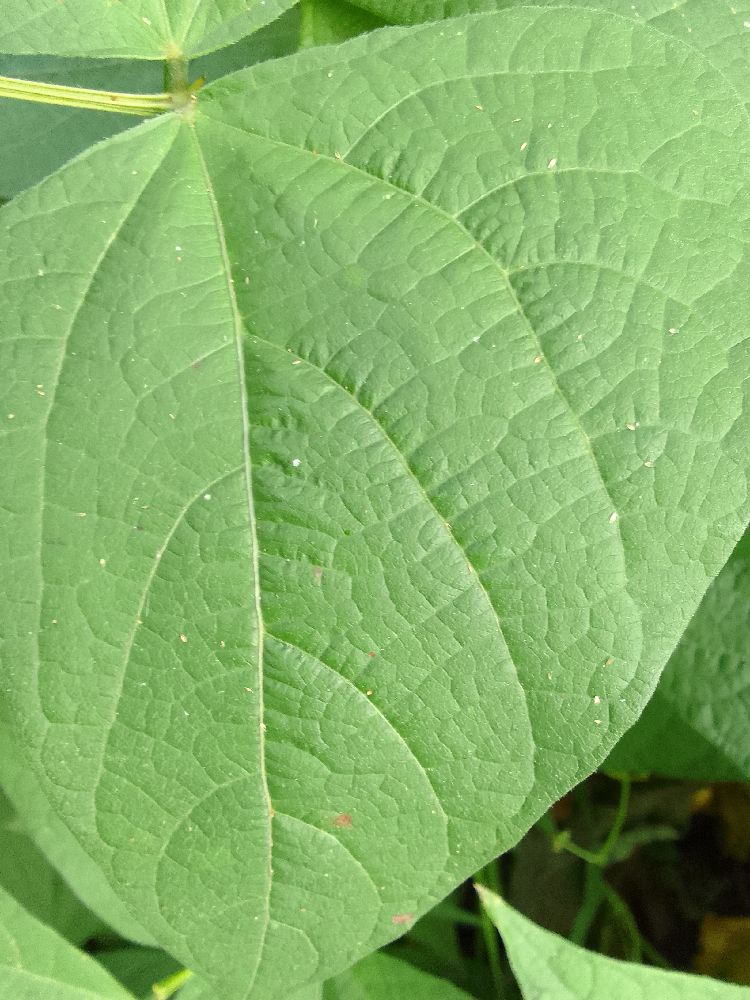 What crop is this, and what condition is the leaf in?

common bean, healthy
